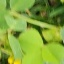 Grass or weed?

unstructured weed
